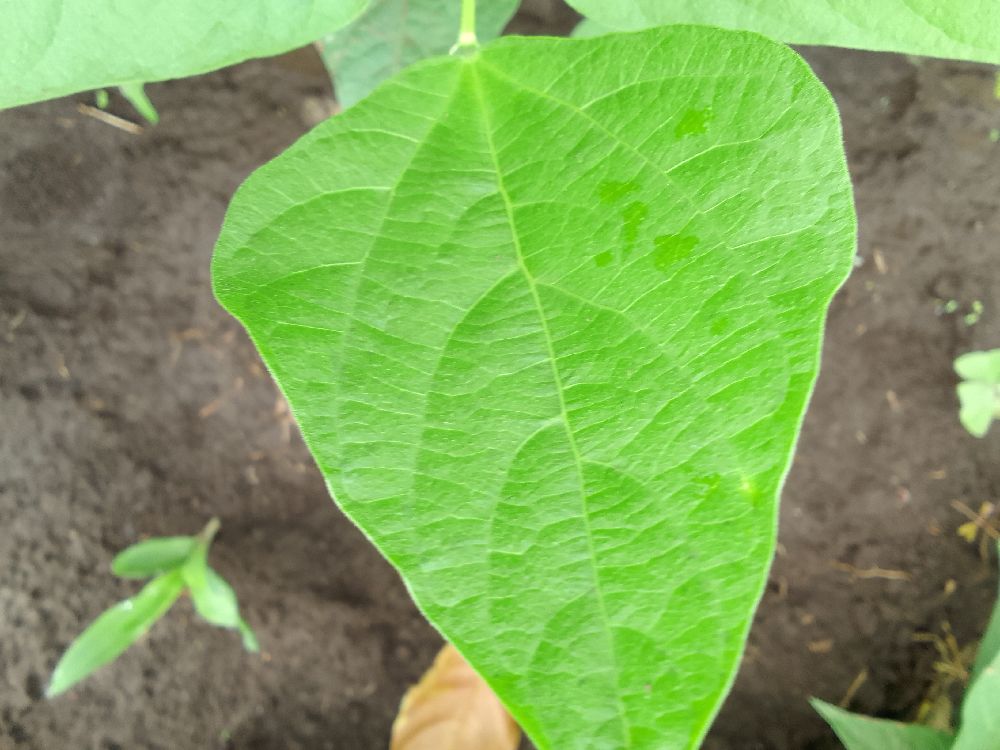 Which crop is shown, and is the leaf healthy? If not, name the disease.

common bean, healthy
